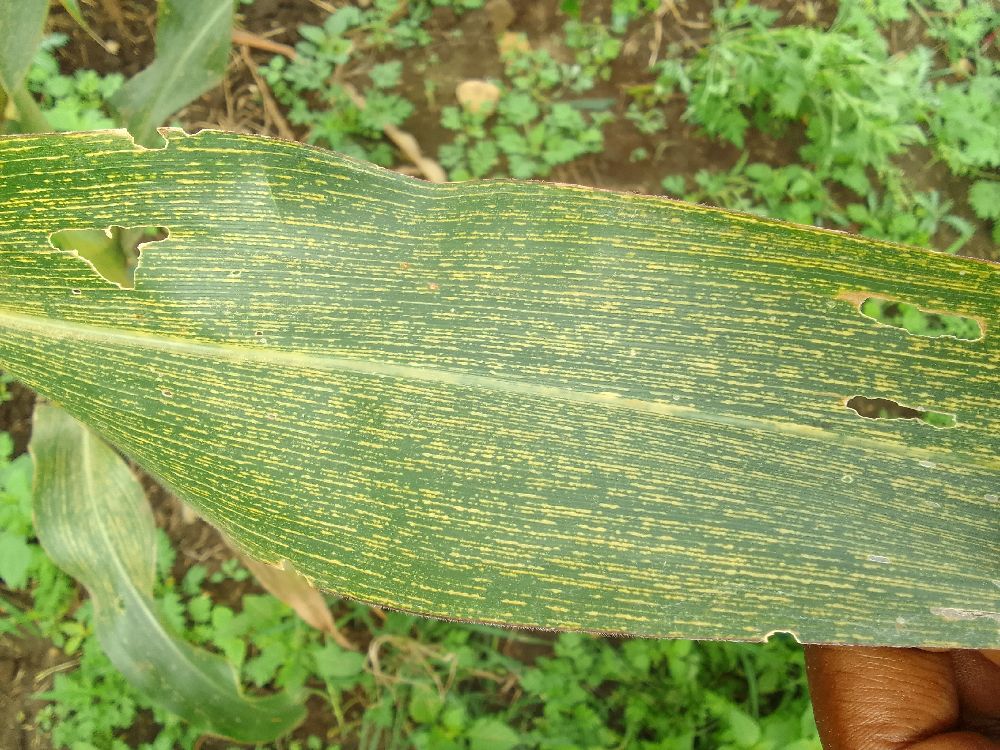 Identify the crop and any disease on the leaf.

maize, maize streak virus
